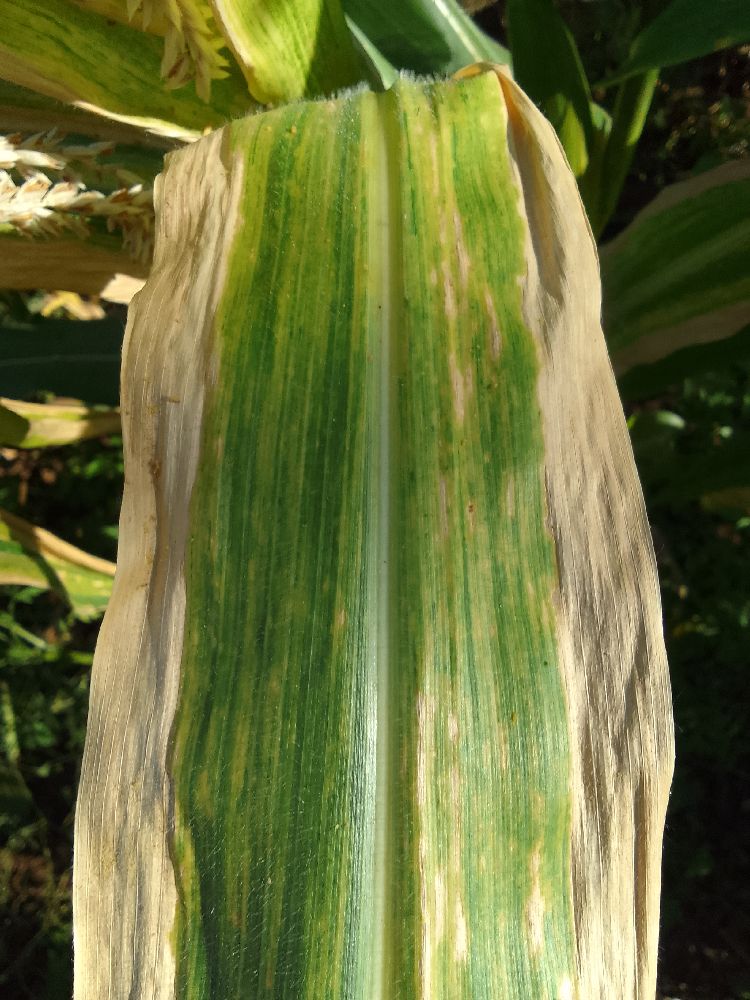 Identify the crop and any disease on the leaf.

maize, maize lethal necrosis
